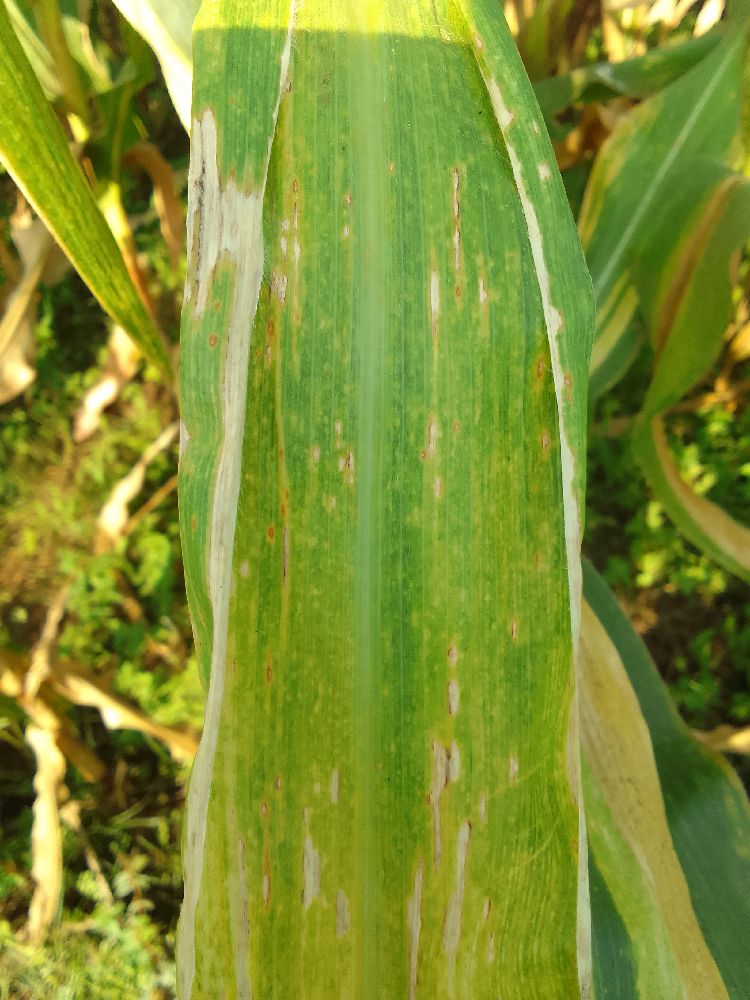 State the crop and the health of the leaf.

maize, maize lethal necrosis
